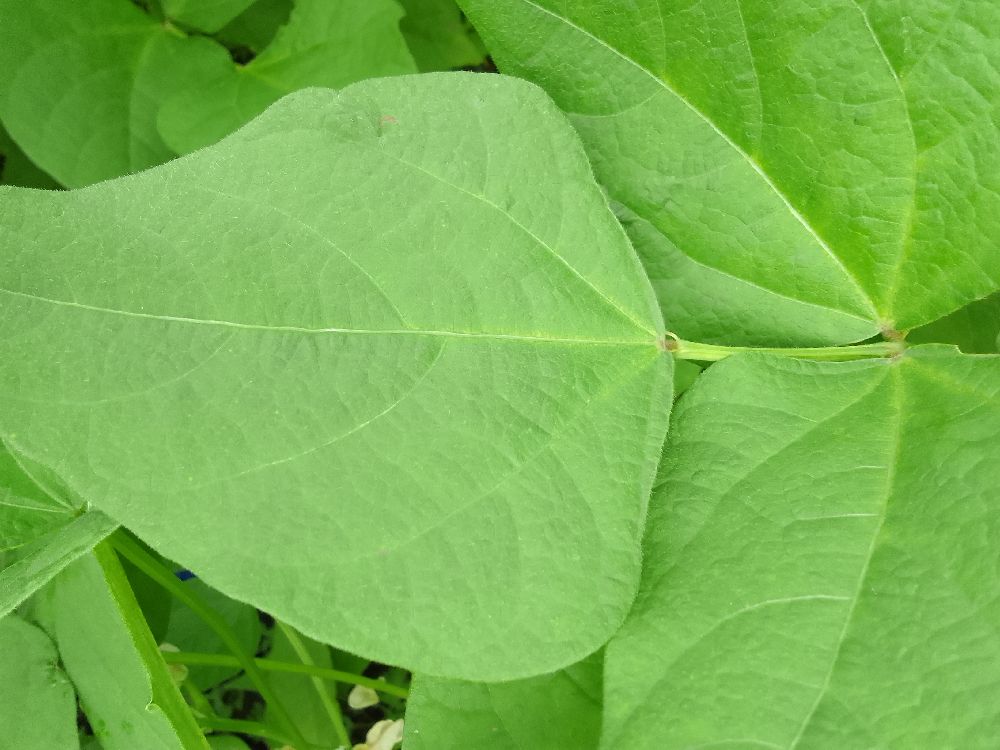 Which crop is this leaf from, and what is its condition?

common bean, healthy
